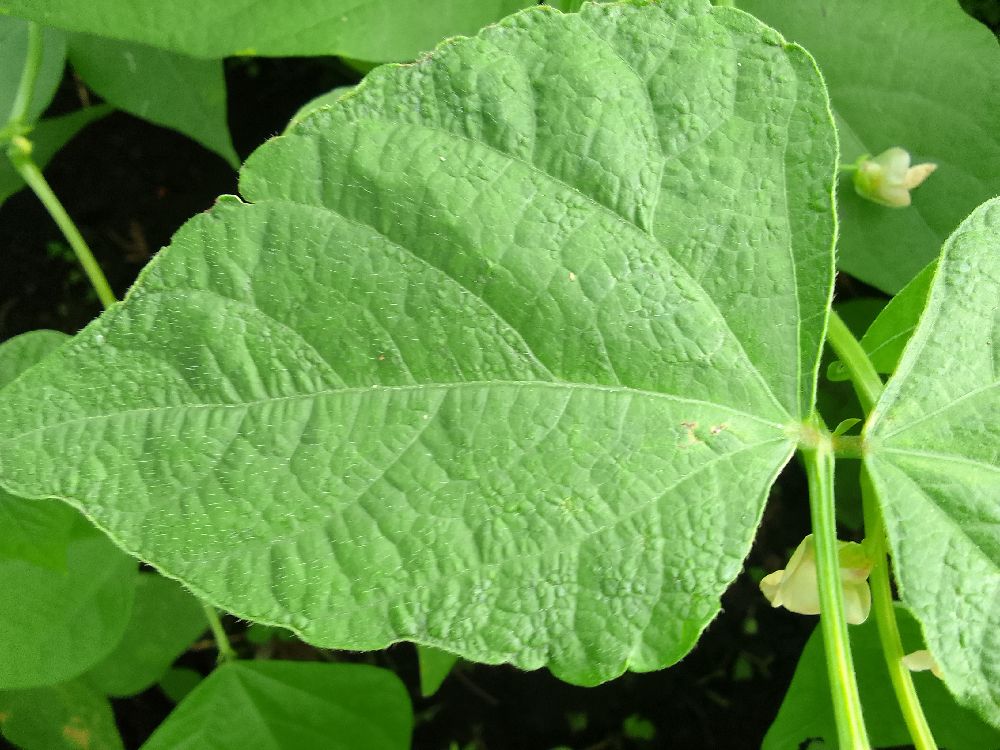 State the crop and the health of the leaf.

common bean, healthy
